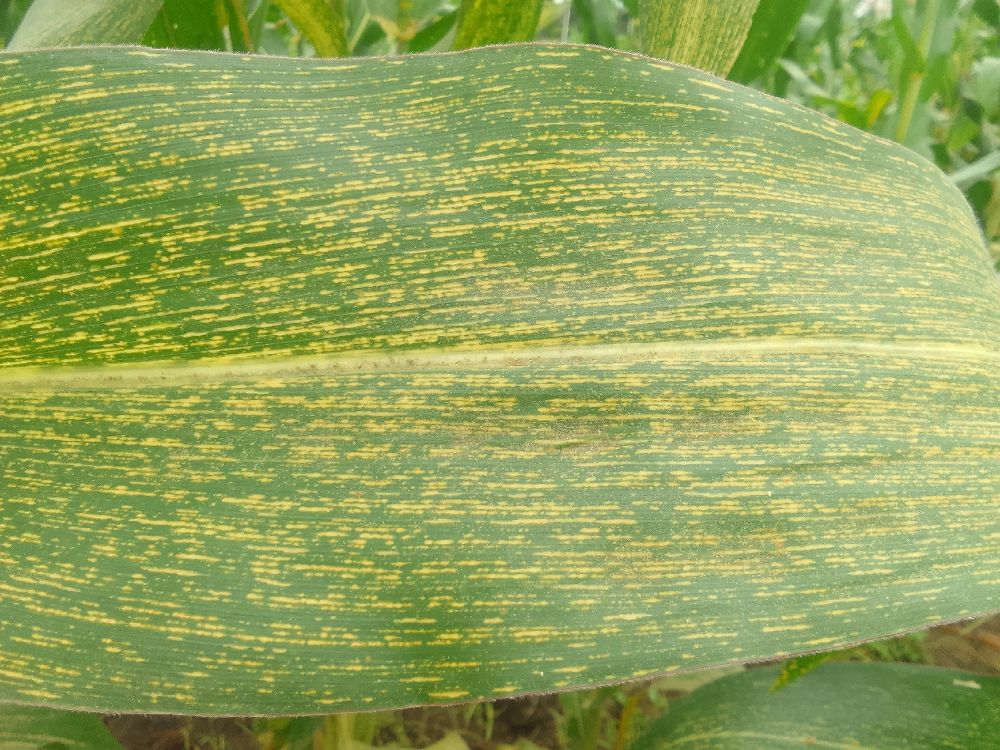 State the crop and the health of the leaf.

maize, maize streak virus
